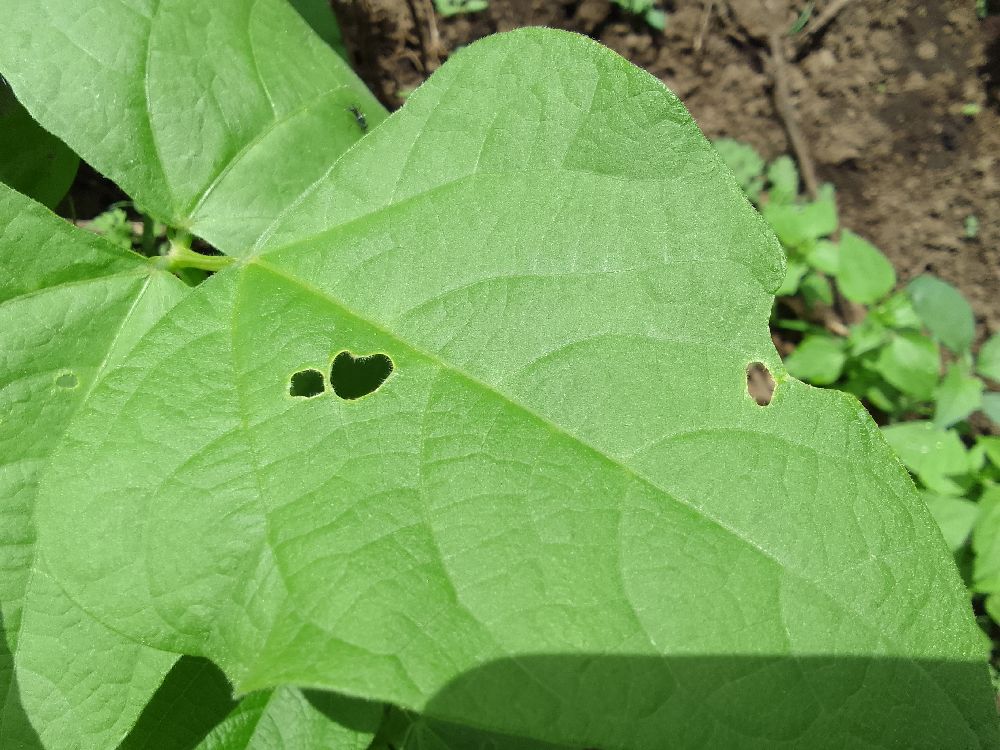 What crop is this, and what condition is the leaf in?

common bean, healthy
